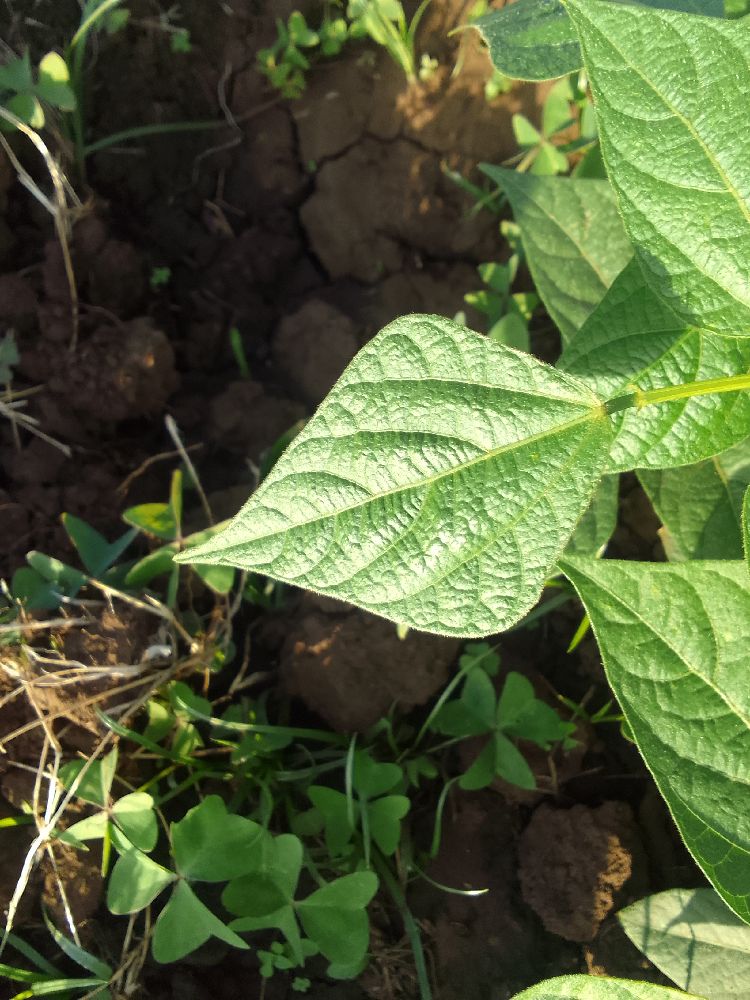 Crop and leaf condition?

common bean, healthy
